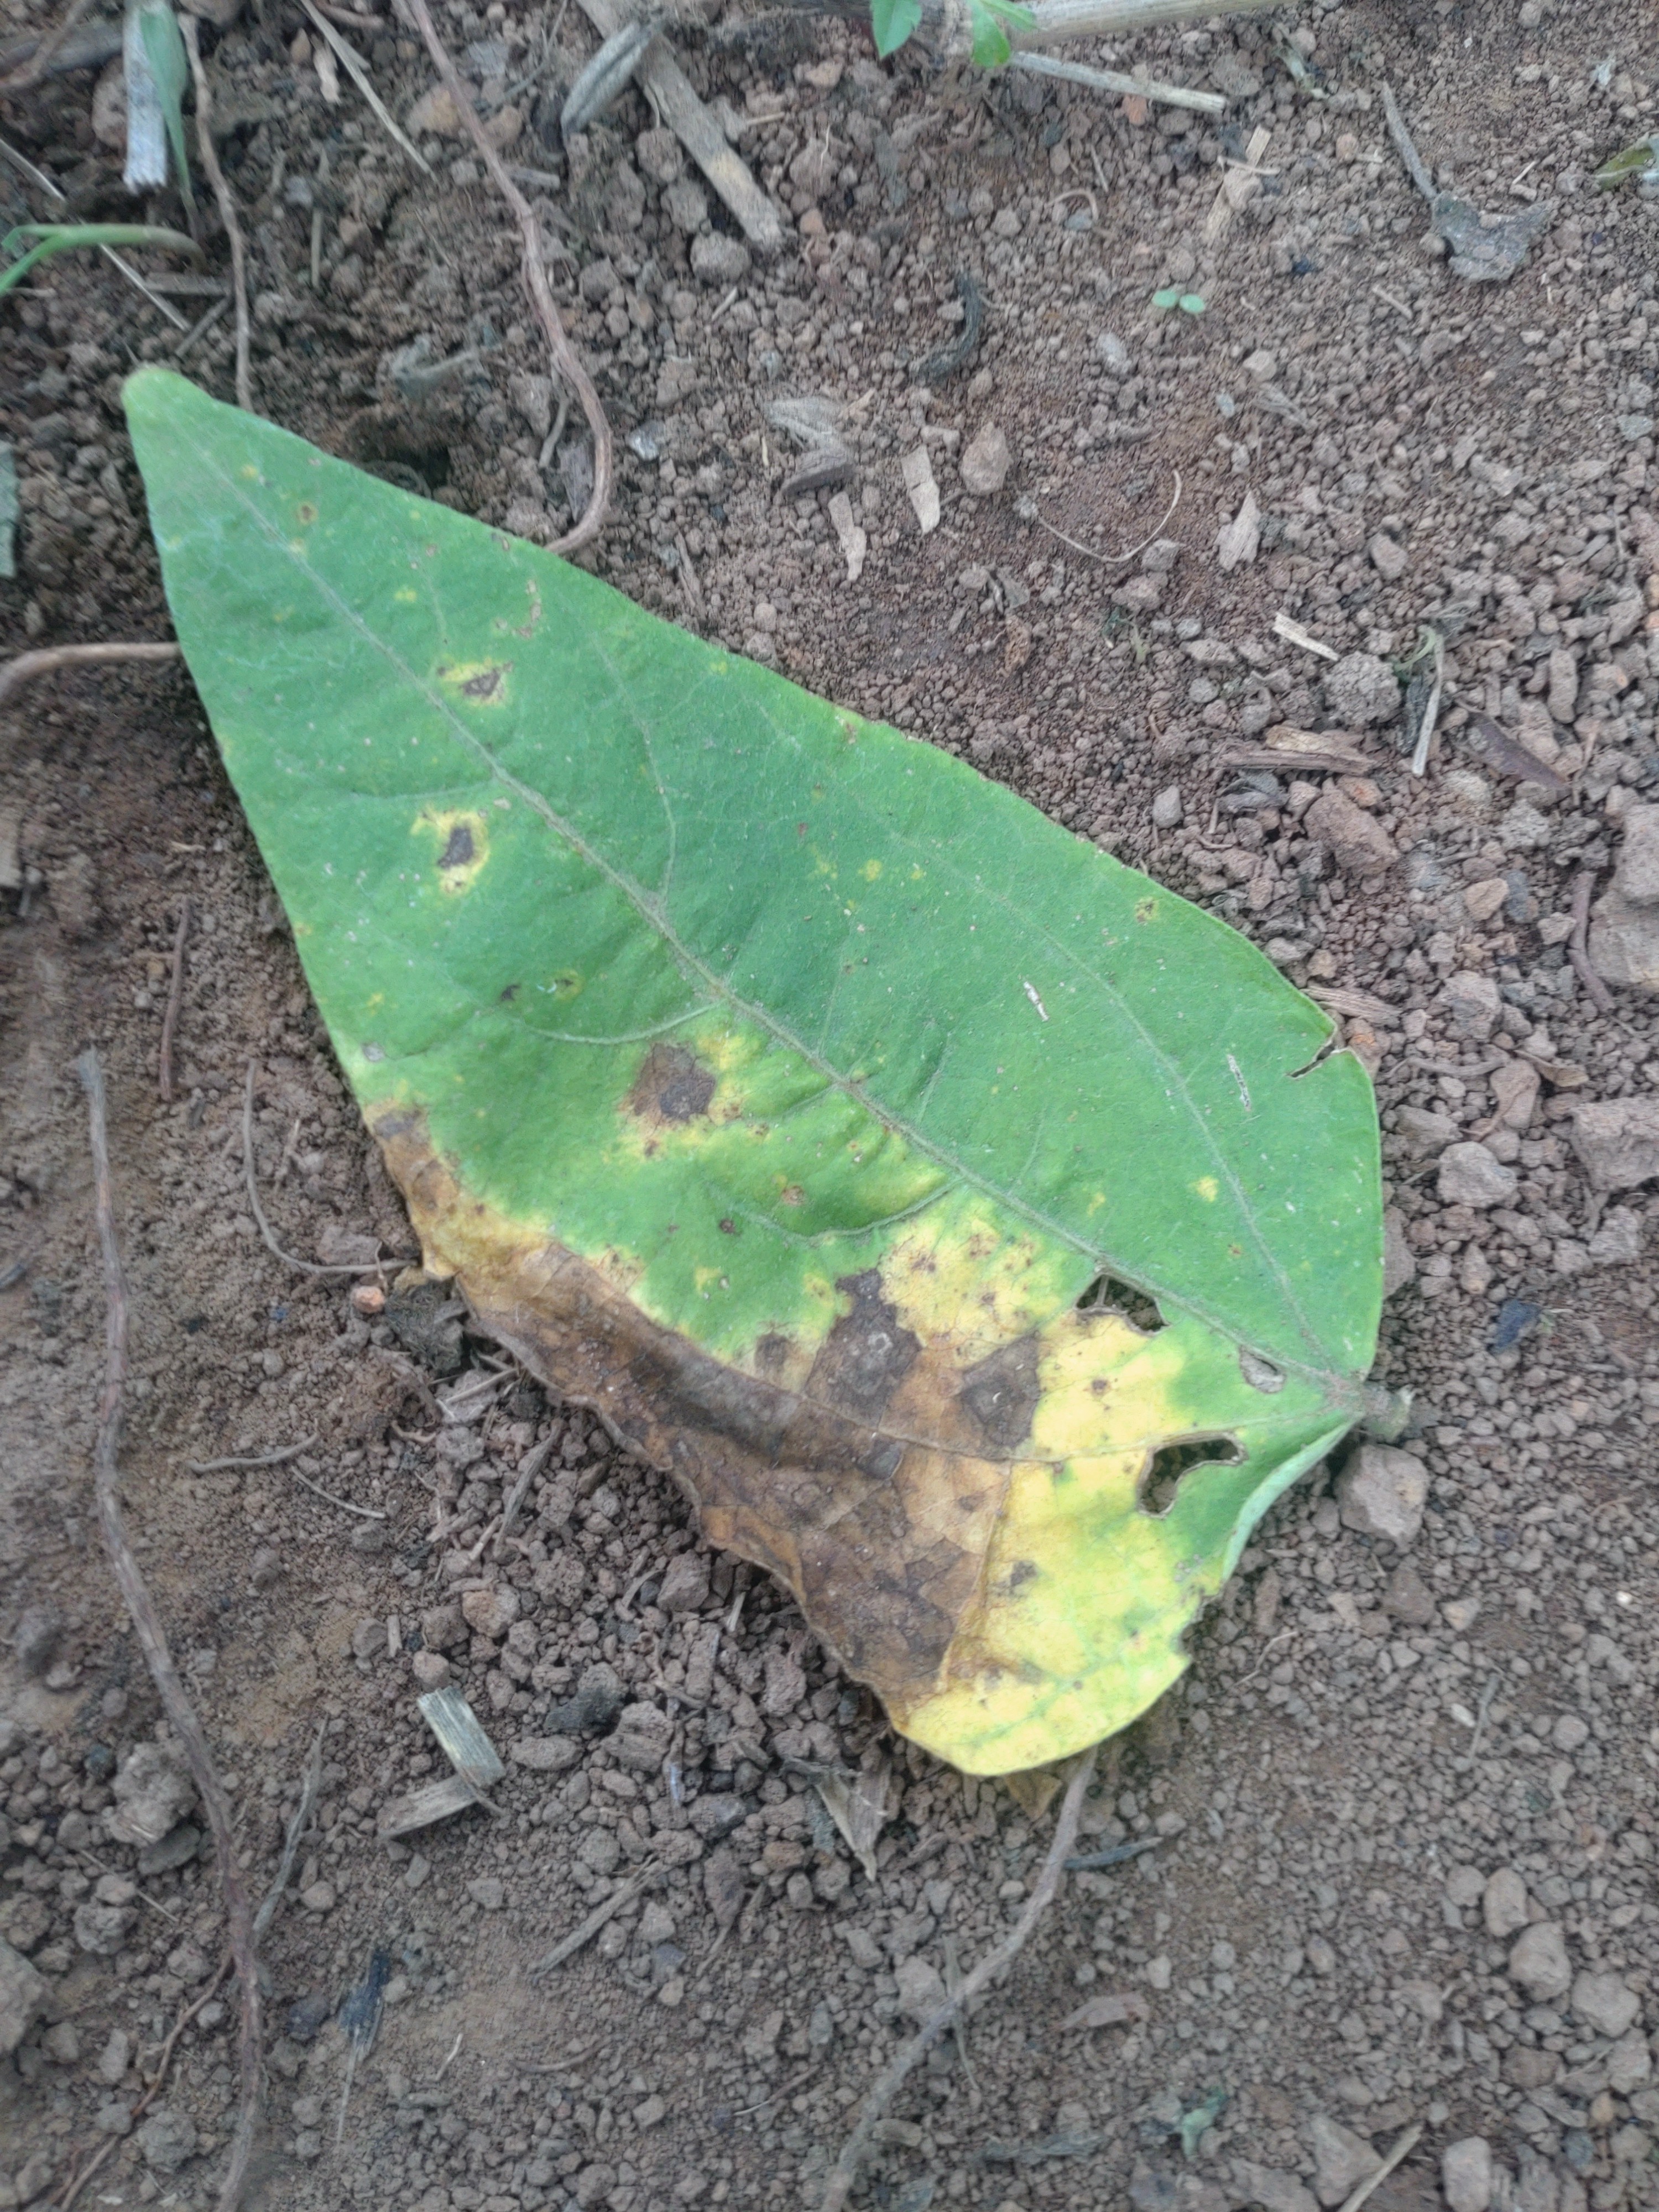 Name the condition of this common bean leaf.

anthracnose
